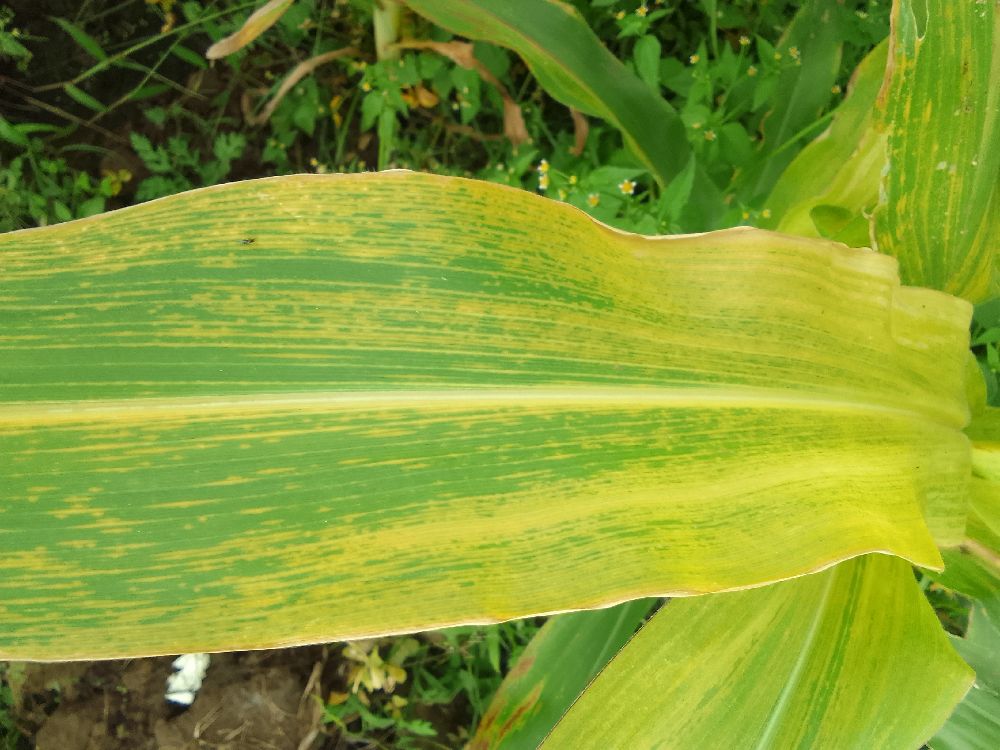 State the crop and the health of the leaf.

maize, maize lethal necrosis
